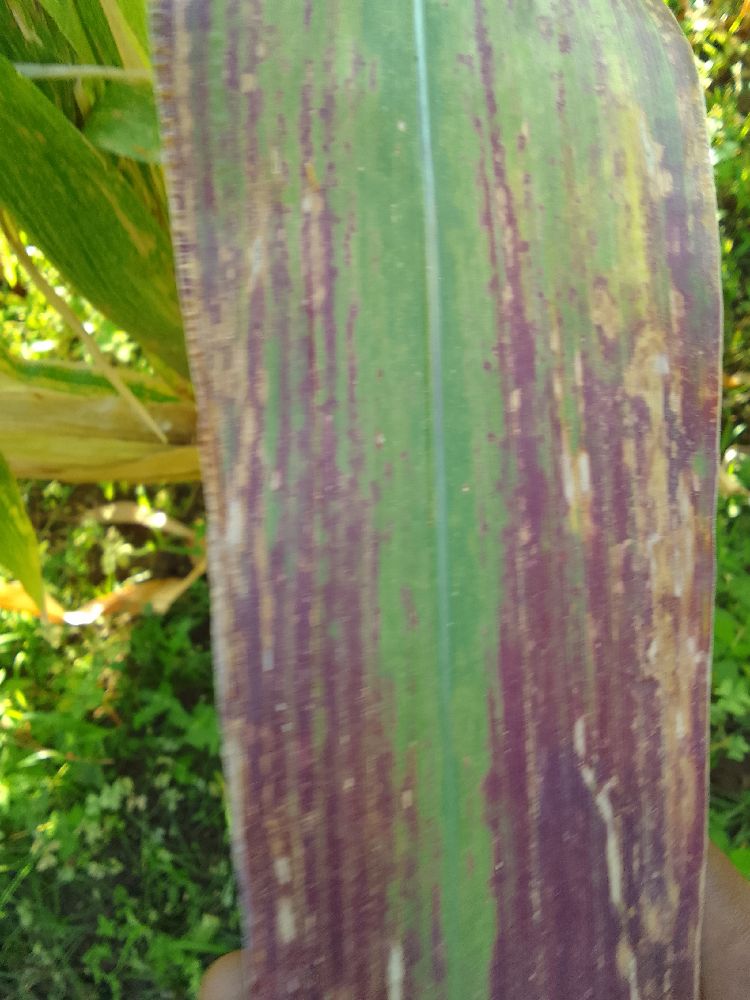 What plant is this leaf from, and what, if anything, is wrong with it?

maize, maize lethal necrosis
